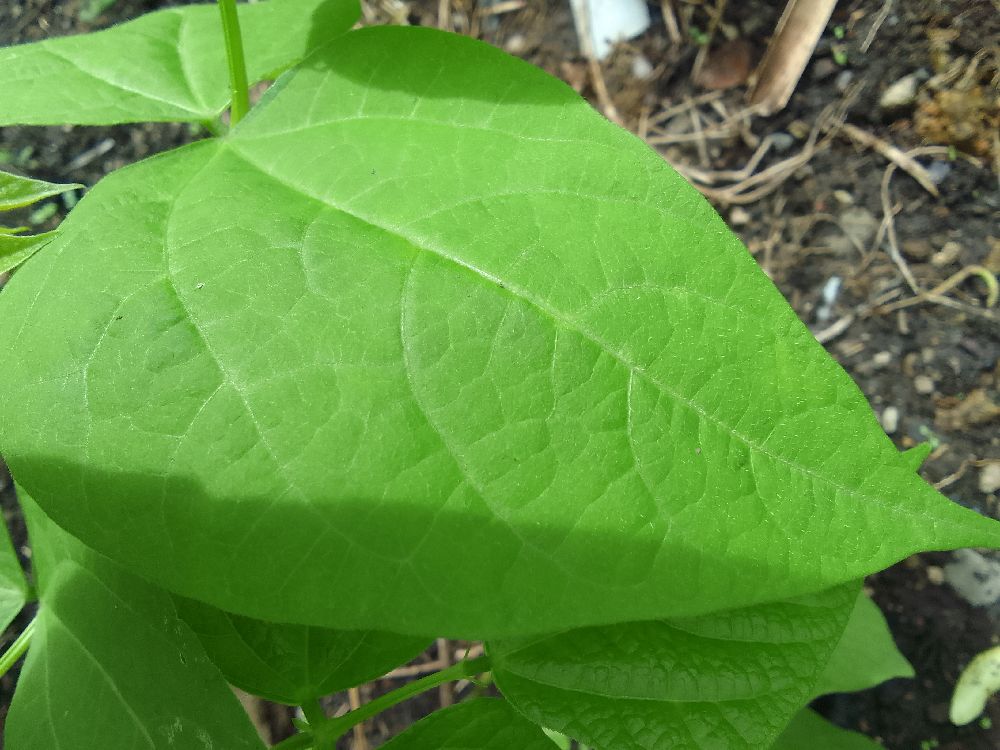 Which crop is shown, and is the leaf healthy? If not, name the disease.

common bean, healthy
